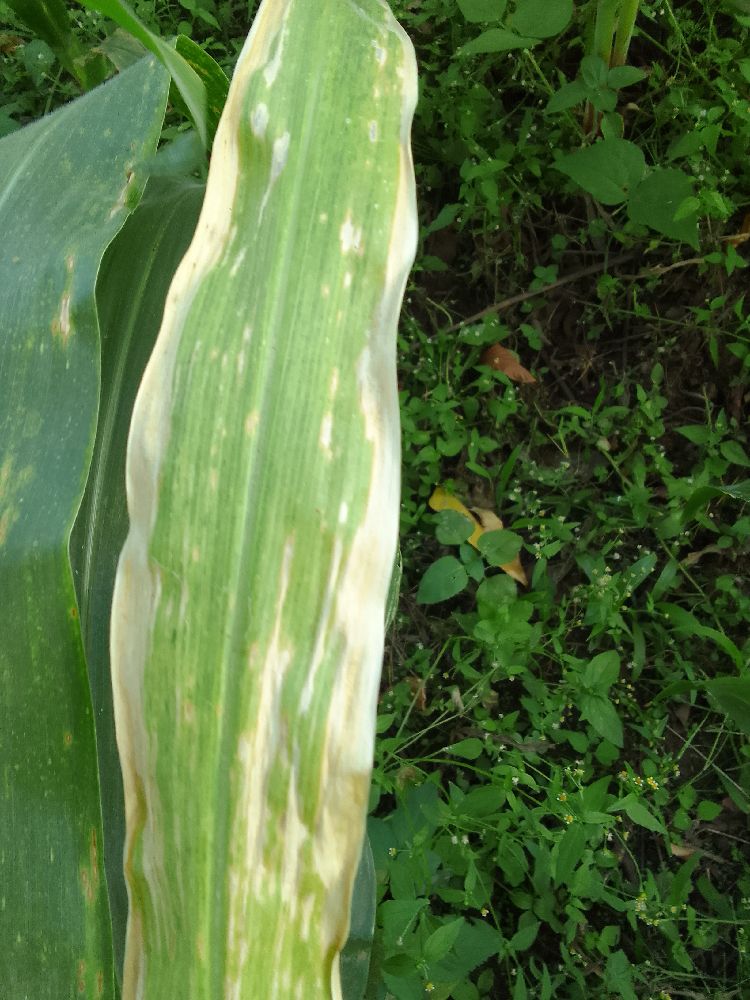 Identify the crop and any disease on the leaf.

maize, maize lethal necrosis
